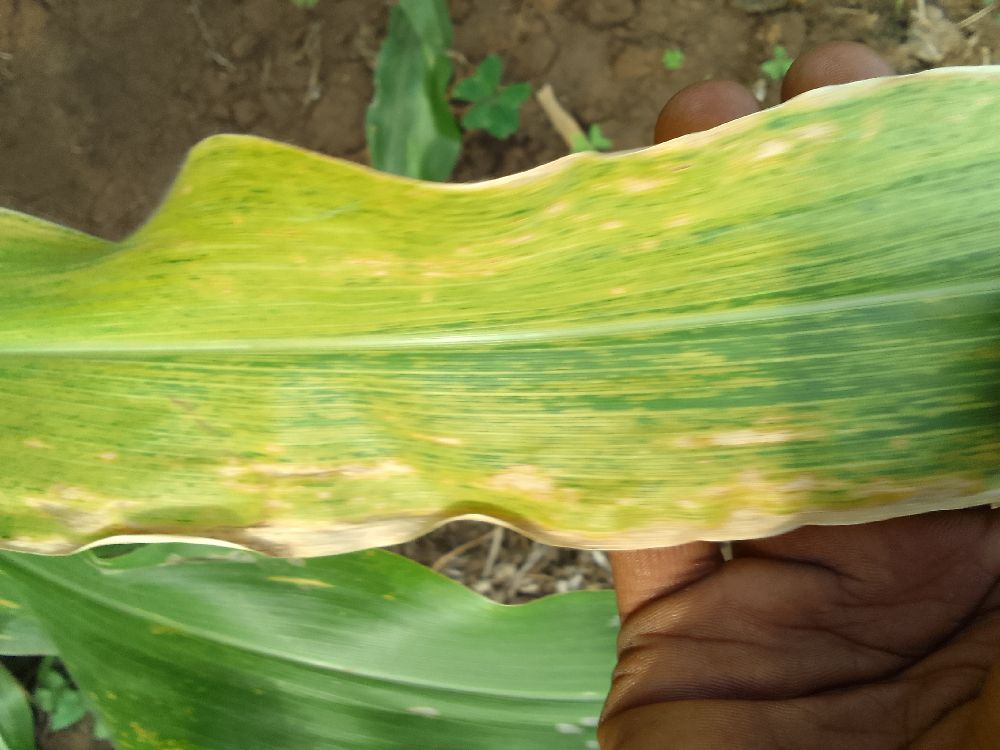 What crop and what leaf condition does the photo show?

maize, maize lethal necrosis
